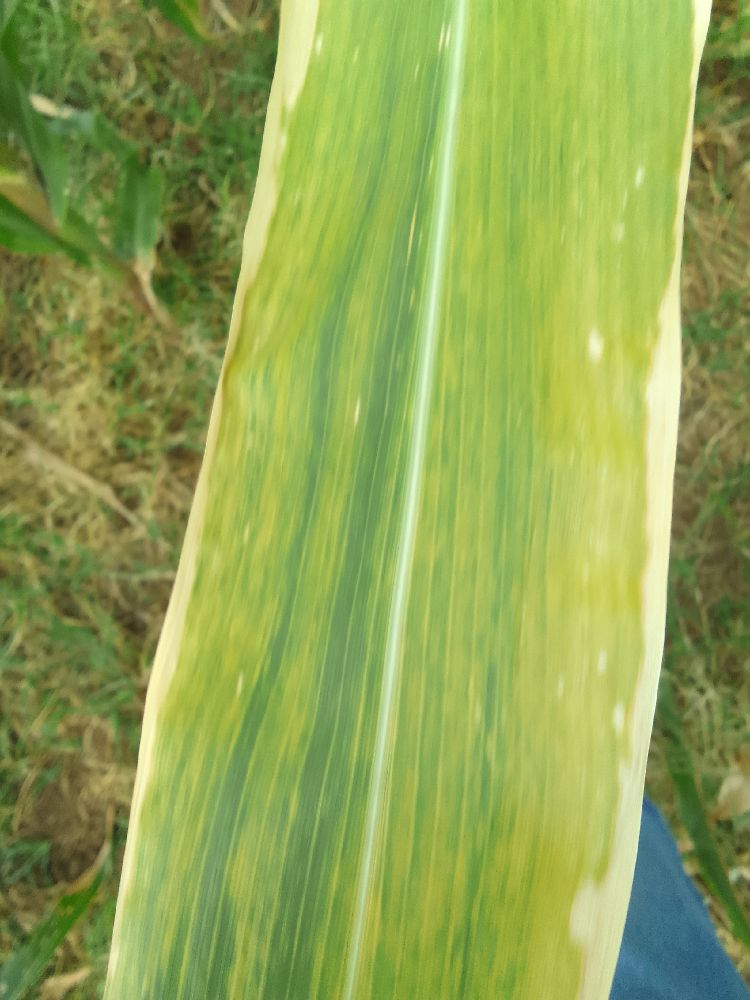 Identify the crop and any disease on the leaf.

maize, maize lethal necrosis
